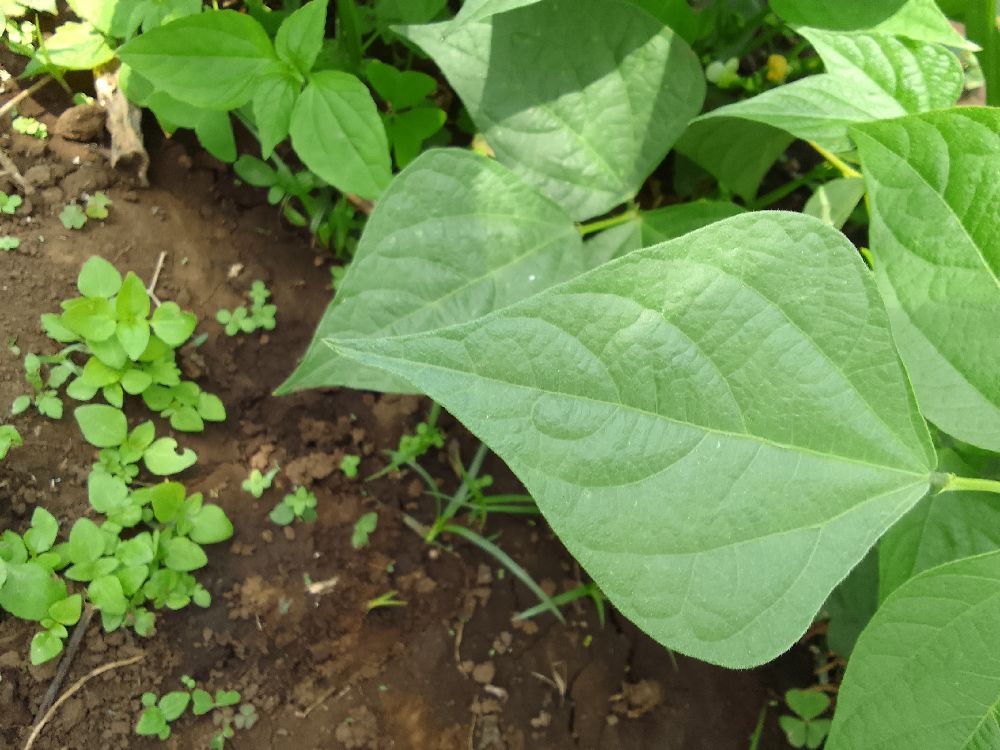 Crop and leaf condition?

common bean, healthy
